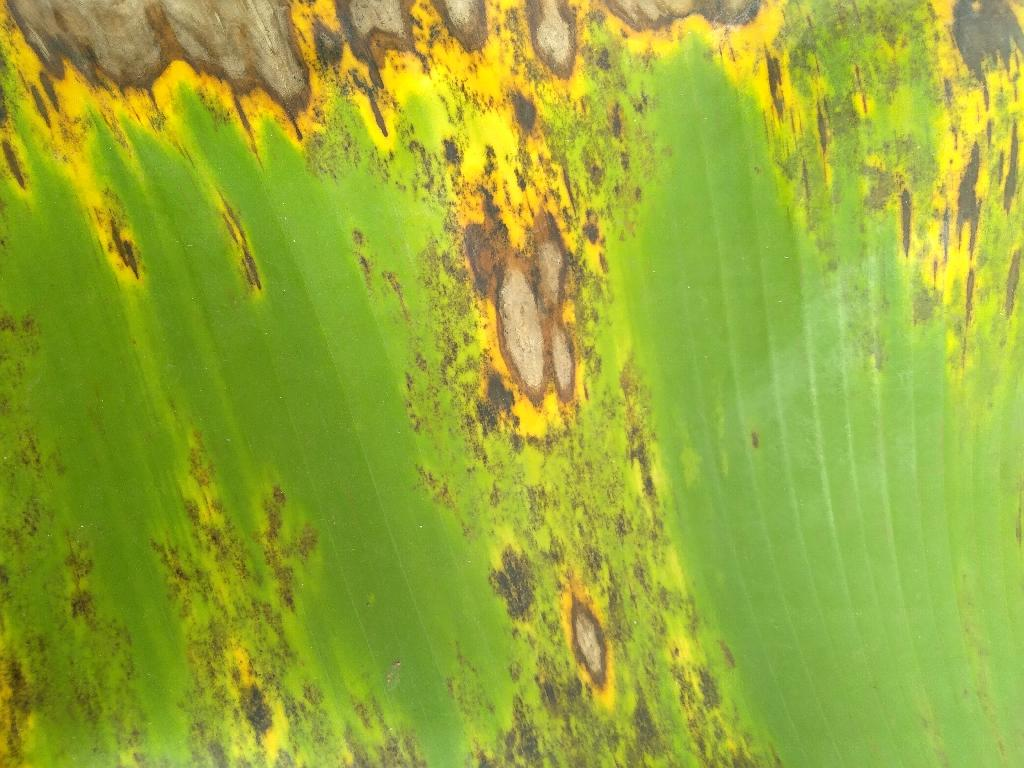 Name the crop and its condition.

banana, black sigatoka
